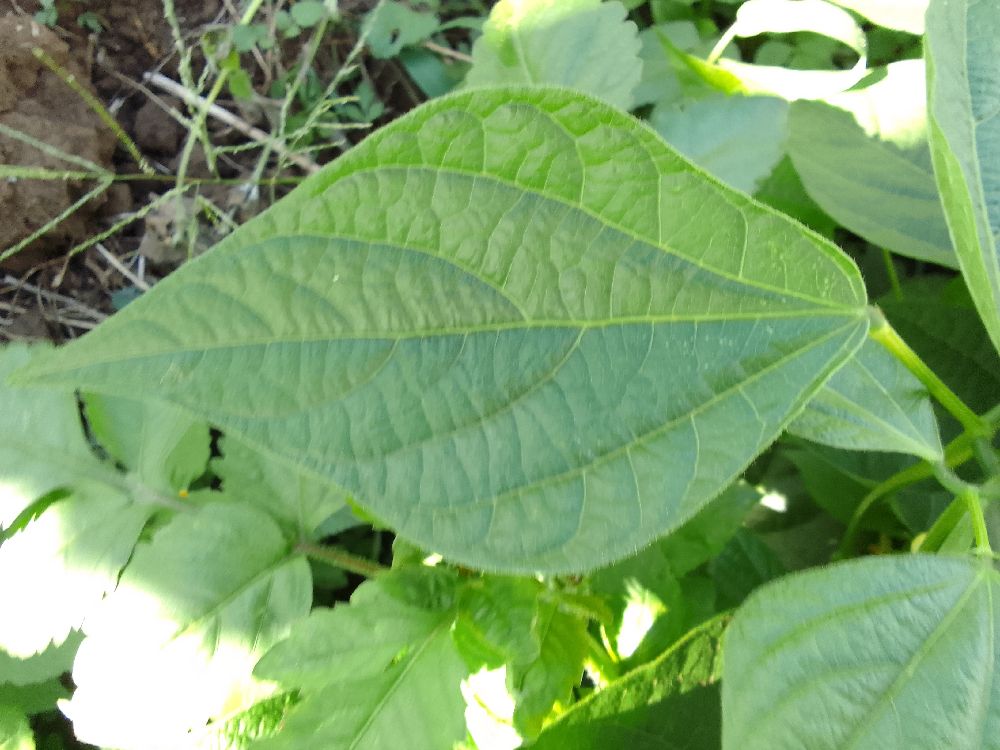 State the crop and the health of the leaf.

common bean, healthy
